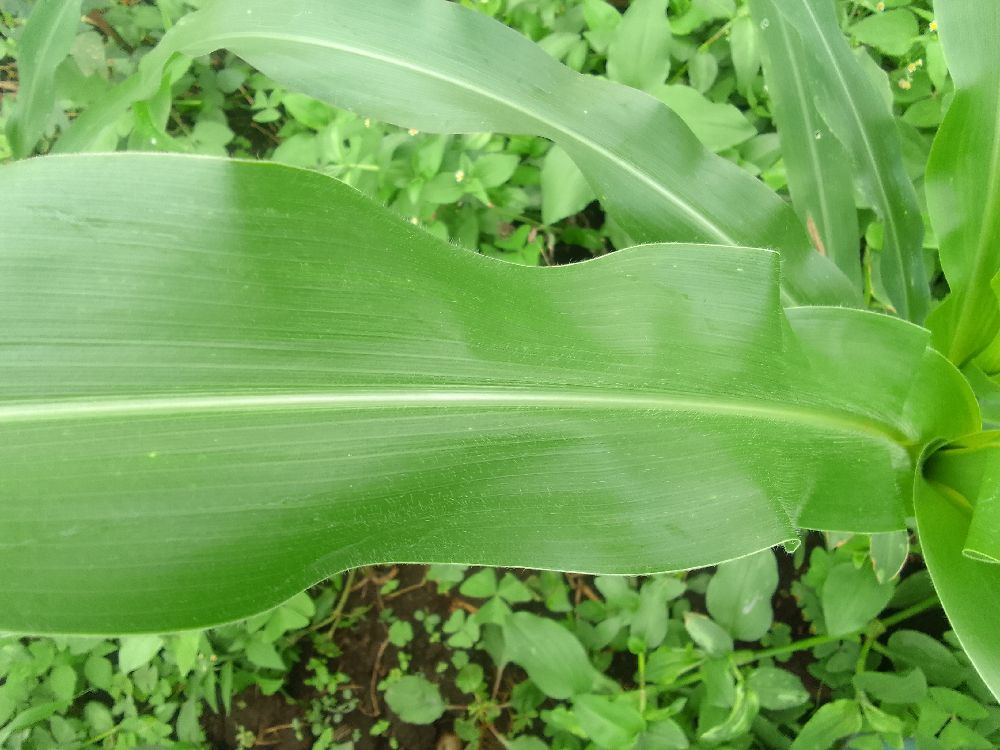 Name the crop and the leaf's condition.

maize, healthy
